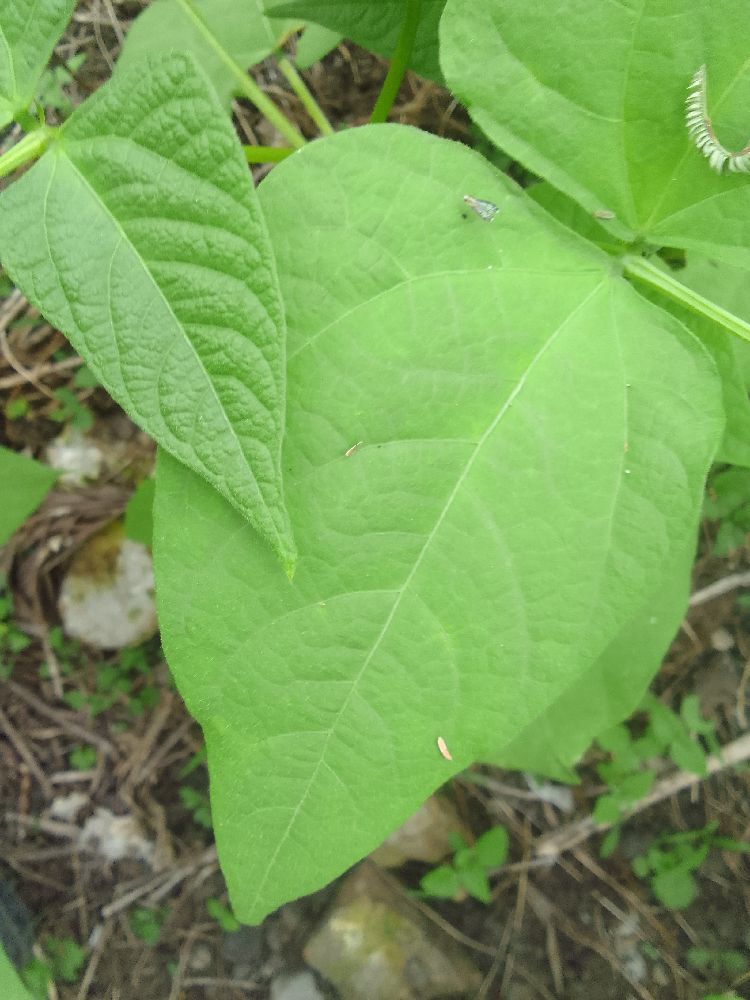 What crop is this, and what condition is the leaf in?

common bean, healthy
